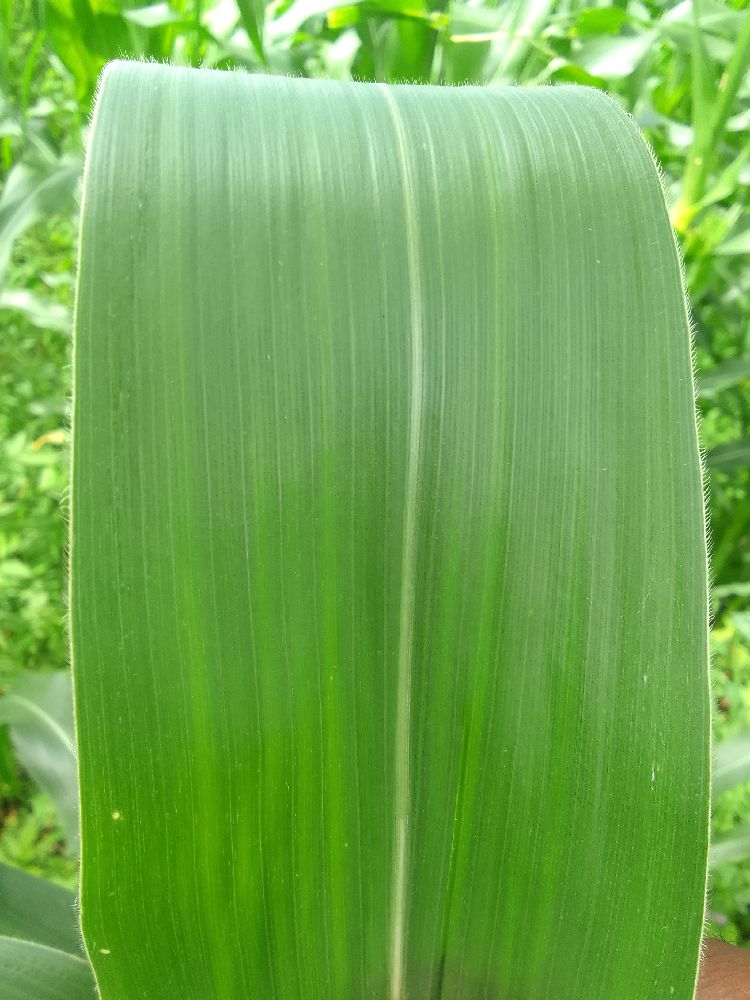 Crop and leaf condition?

maize, healthy
